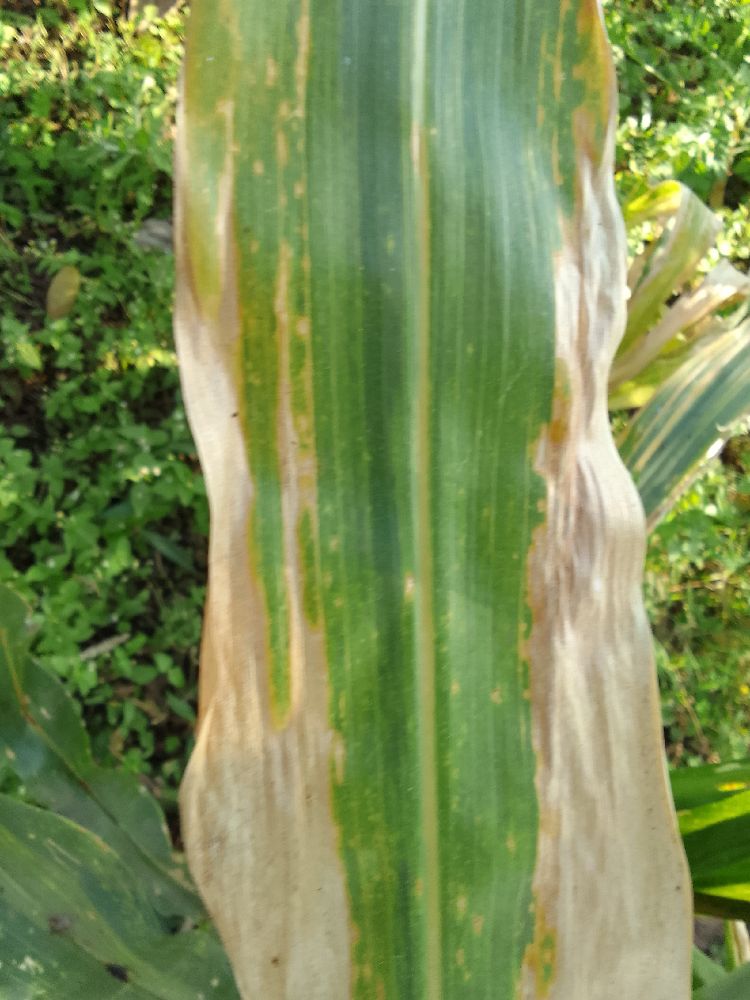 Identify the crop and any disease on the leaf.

maize, maize lethal necrosis
